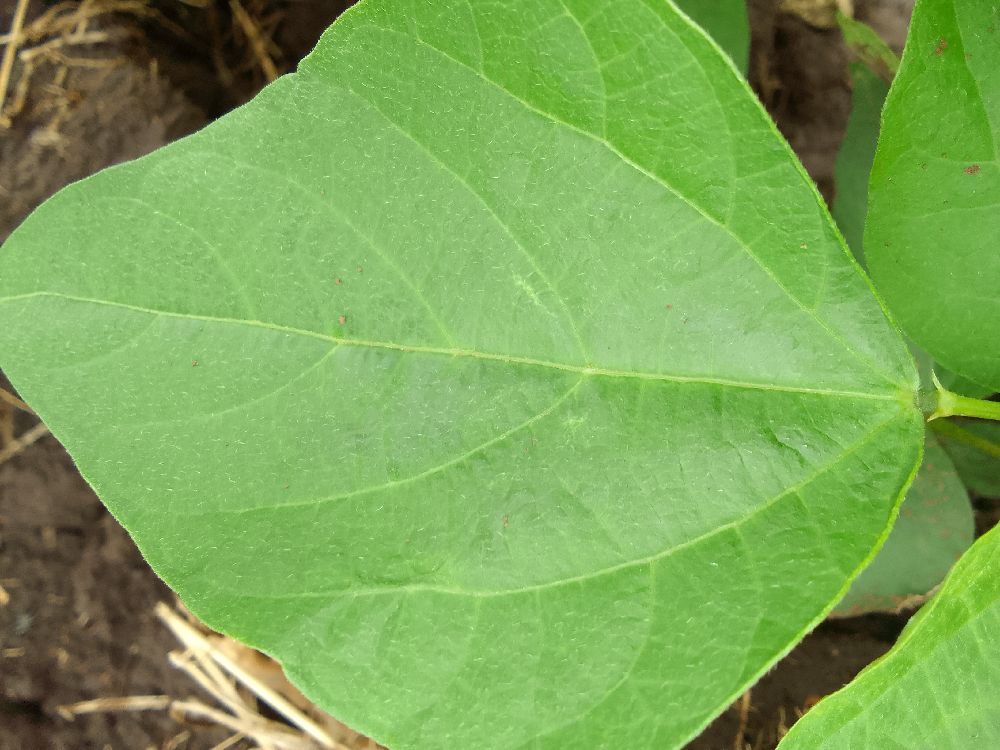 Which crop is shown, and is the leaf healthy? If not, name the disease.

common bean, healthy
